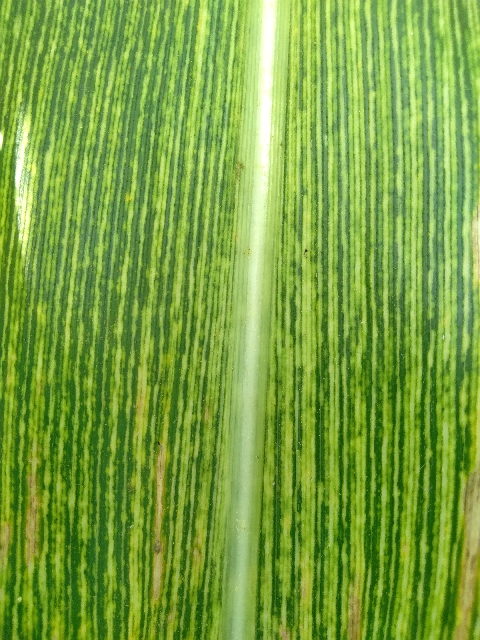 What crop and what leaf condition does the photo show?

maize, maize streak virus
